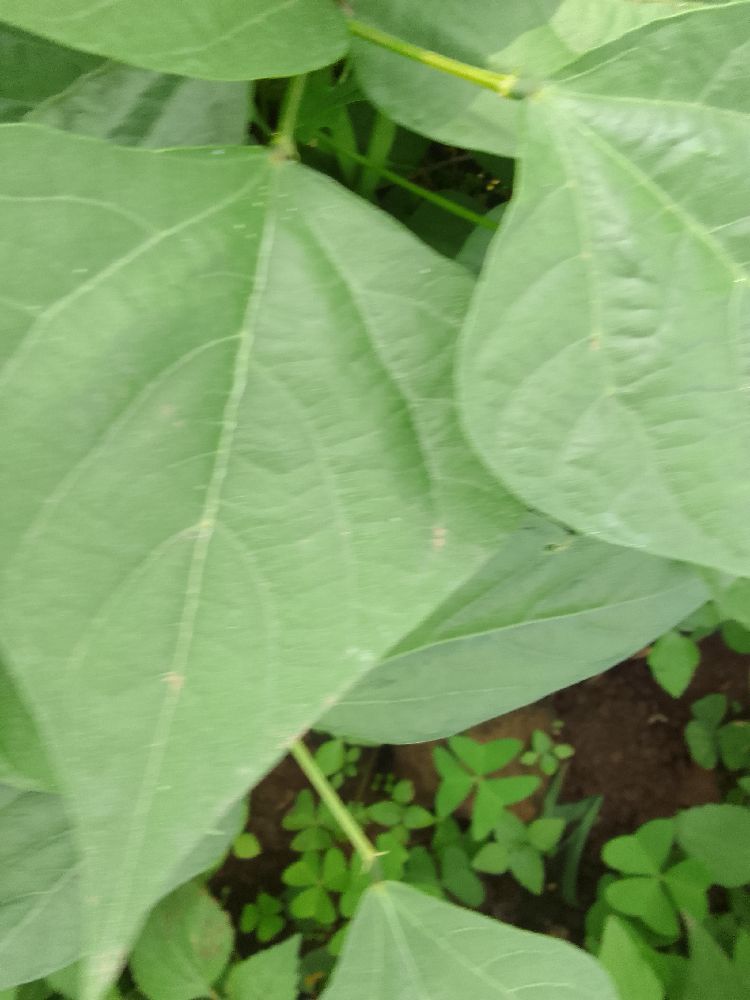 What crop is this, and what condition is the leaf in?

common bean, healthy
